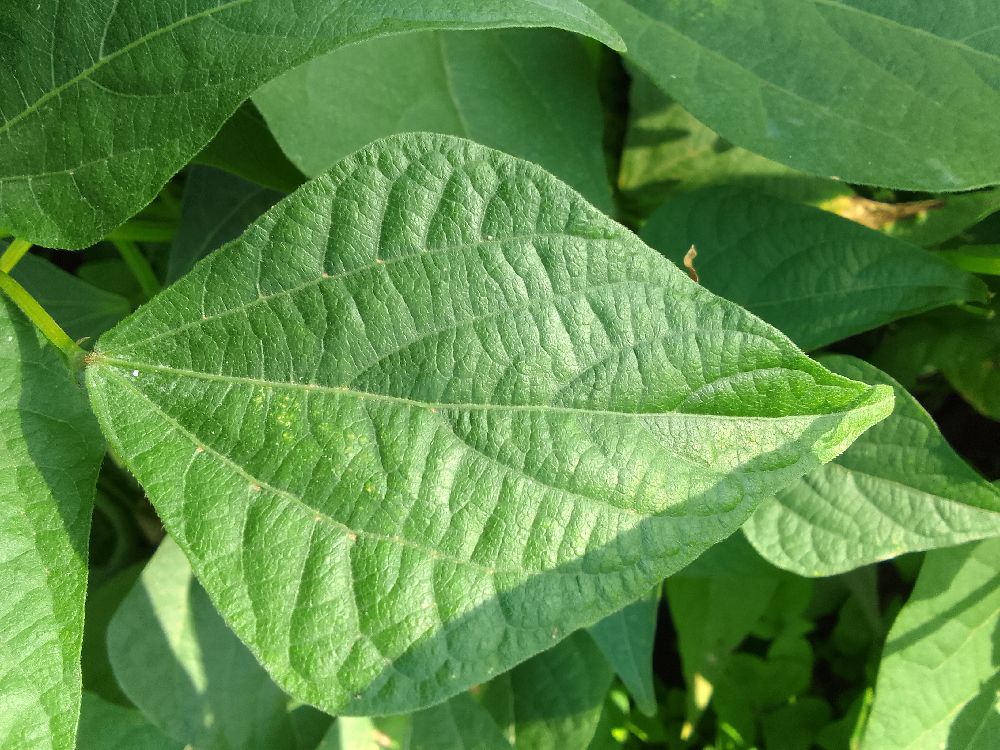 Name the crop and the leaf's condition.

common bean, healthy
